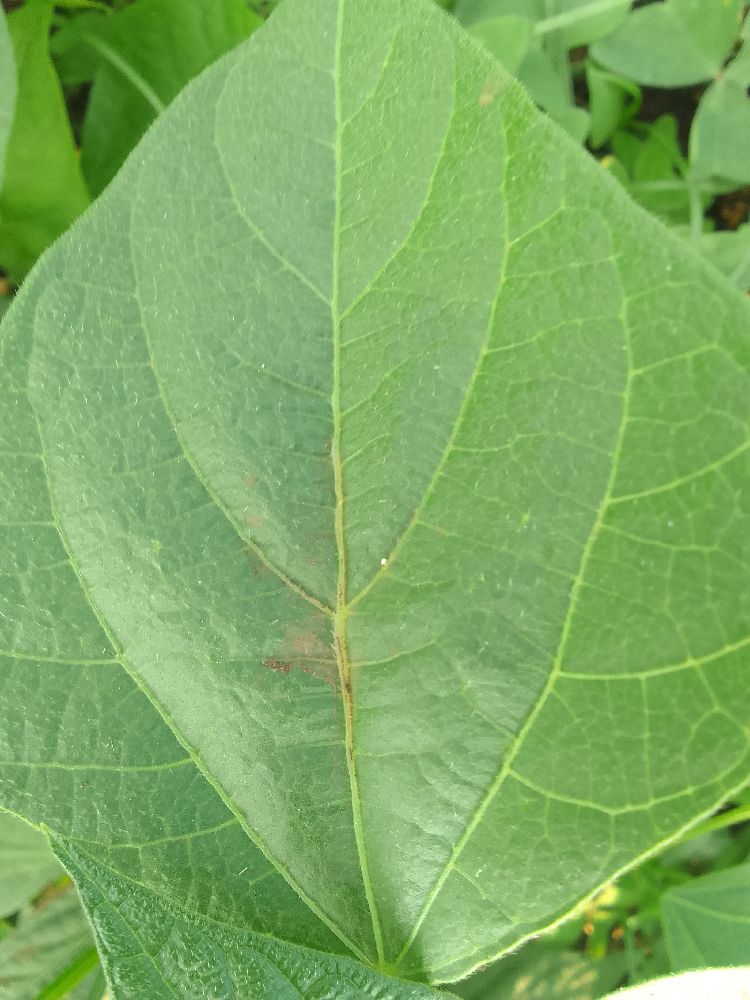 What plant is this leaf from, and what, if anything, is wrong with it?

common bean, healthy
